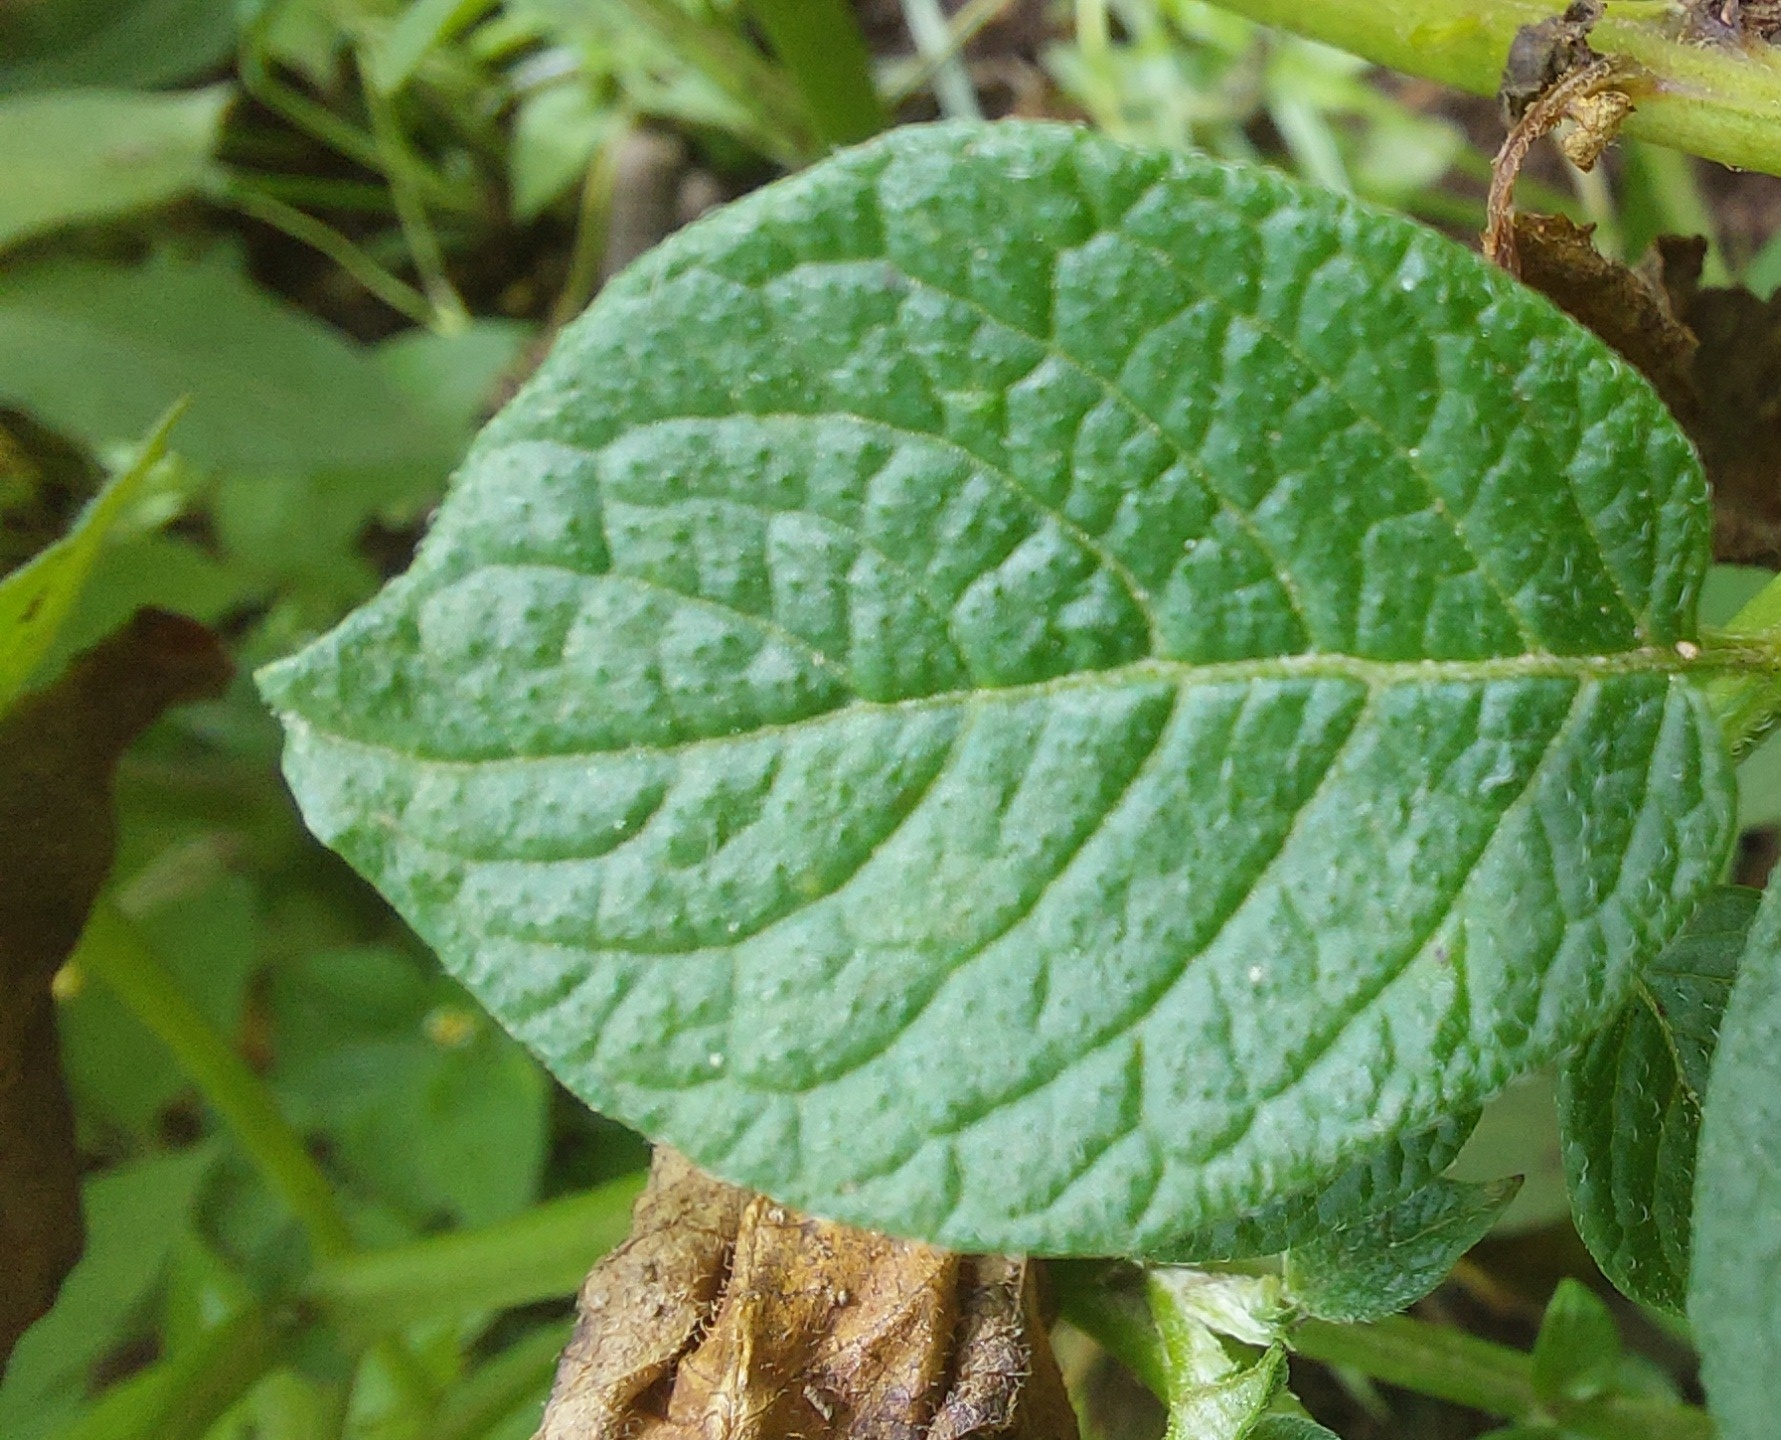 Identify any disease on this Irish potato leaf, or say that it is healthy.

healthy
